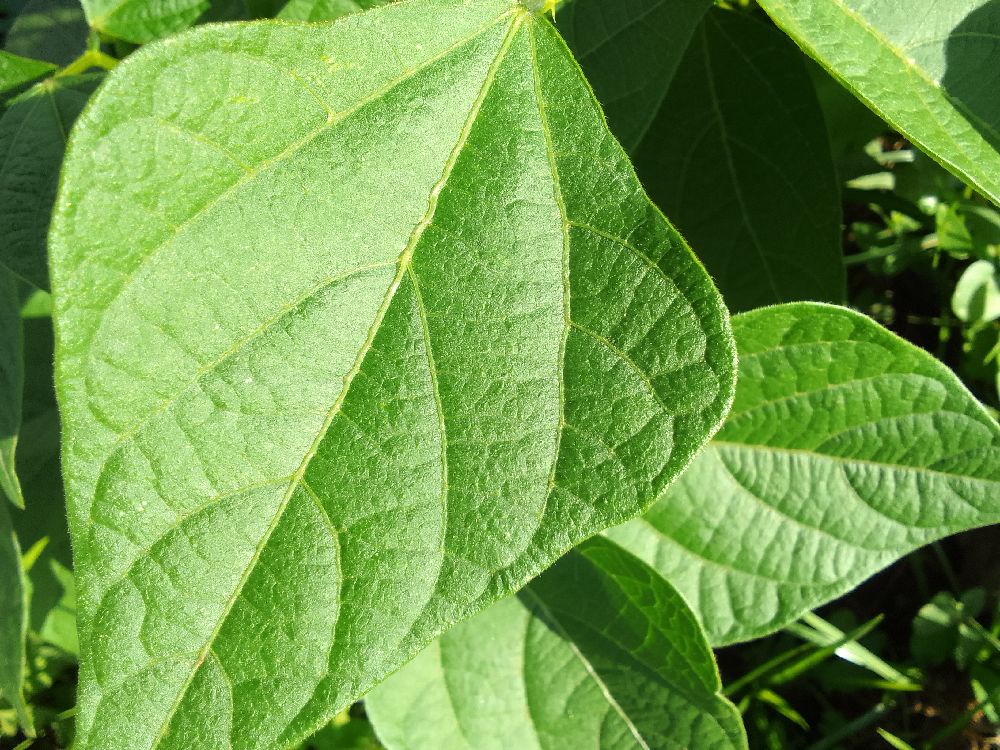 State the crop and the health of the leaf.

common bean, healthy
